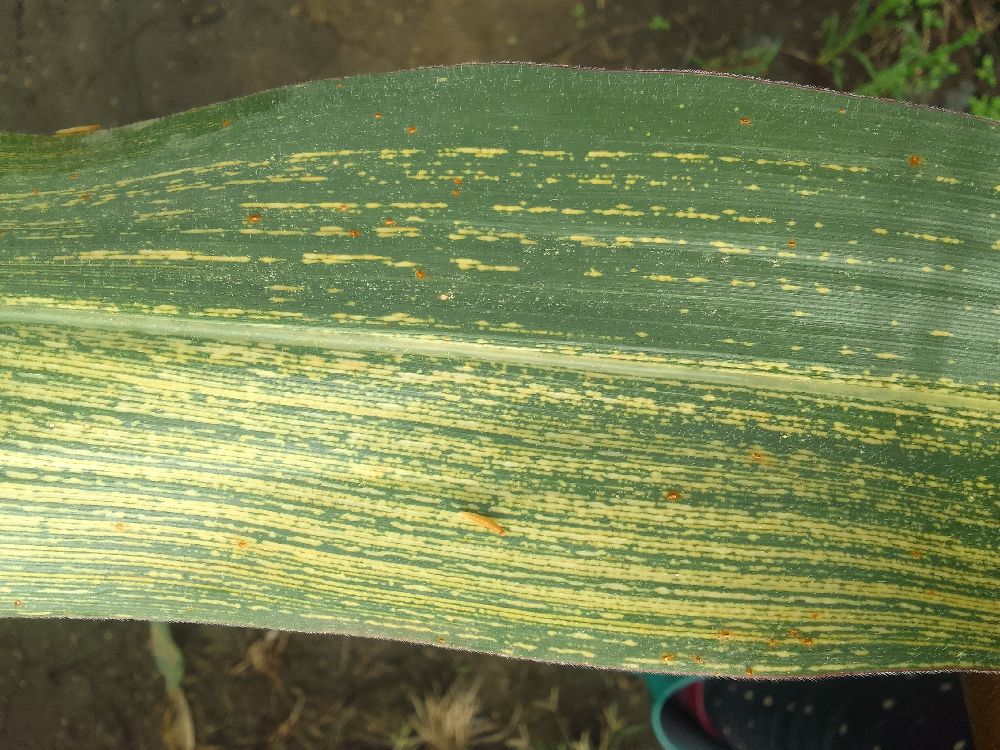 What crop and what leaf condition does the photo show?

maize, maize streak virus
